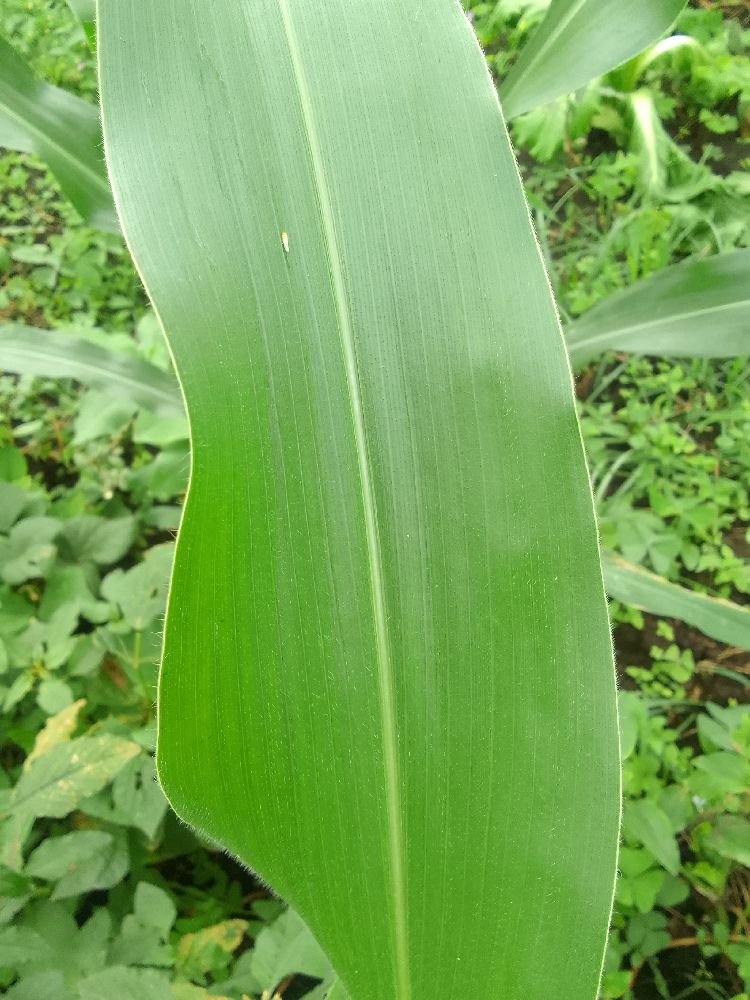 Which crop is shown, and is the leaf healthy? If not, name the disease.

maize, healthy
